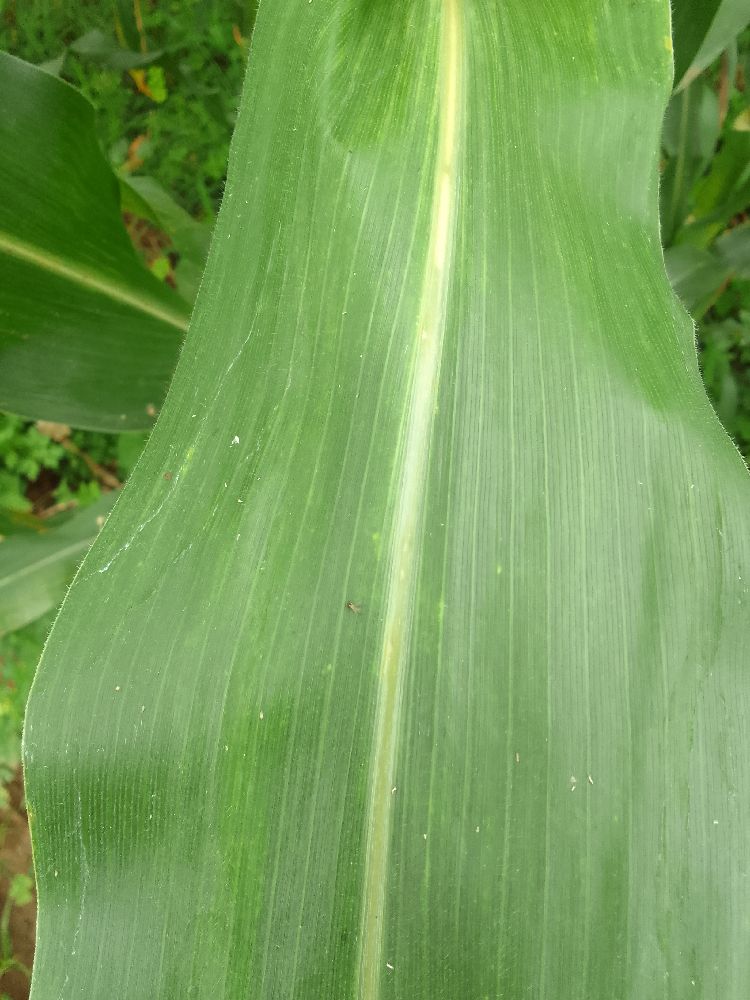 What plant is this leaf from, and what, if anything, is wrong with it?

maize, healthy
